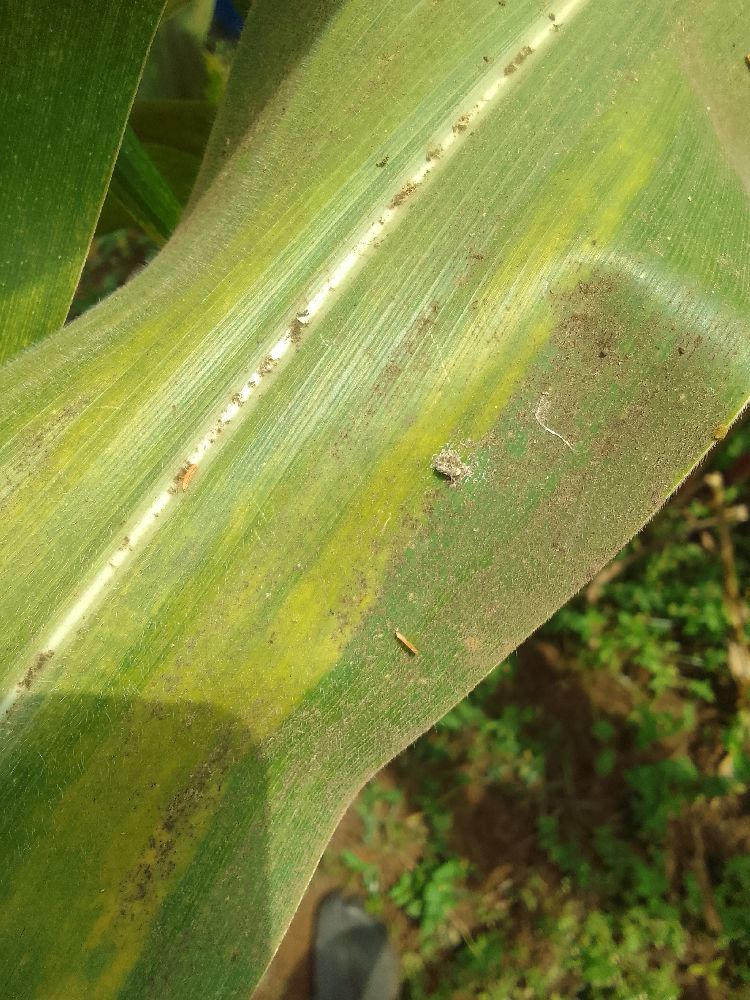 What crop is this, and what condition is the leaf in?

maize, maize lethal necrosis
